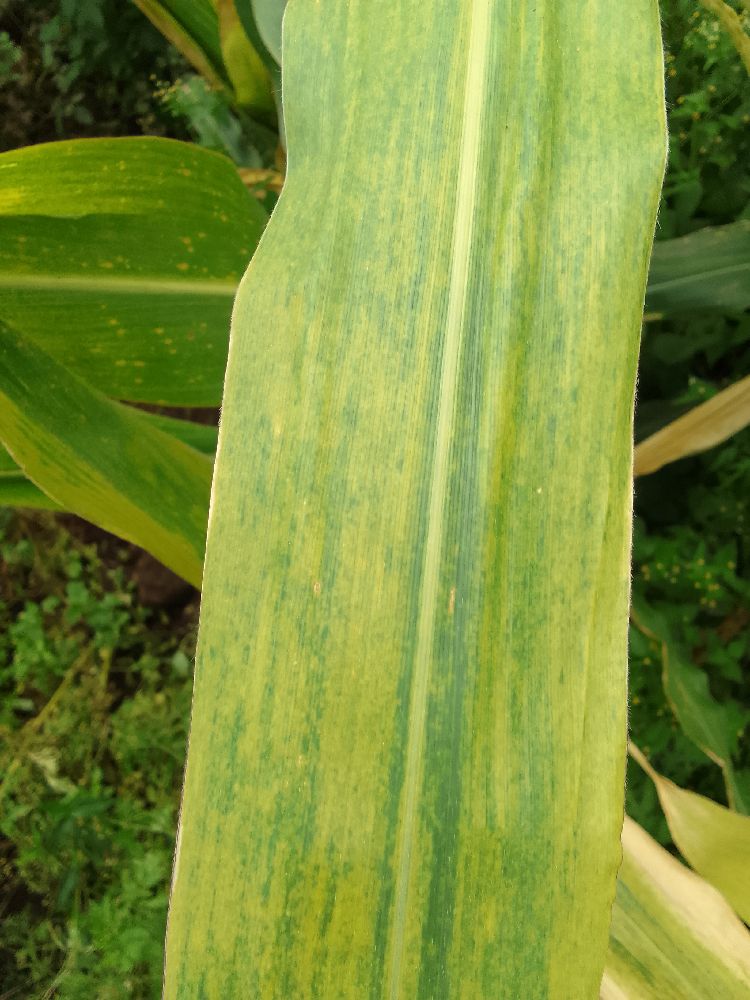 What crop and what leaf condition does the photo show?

maize, maize lethal necrosis
